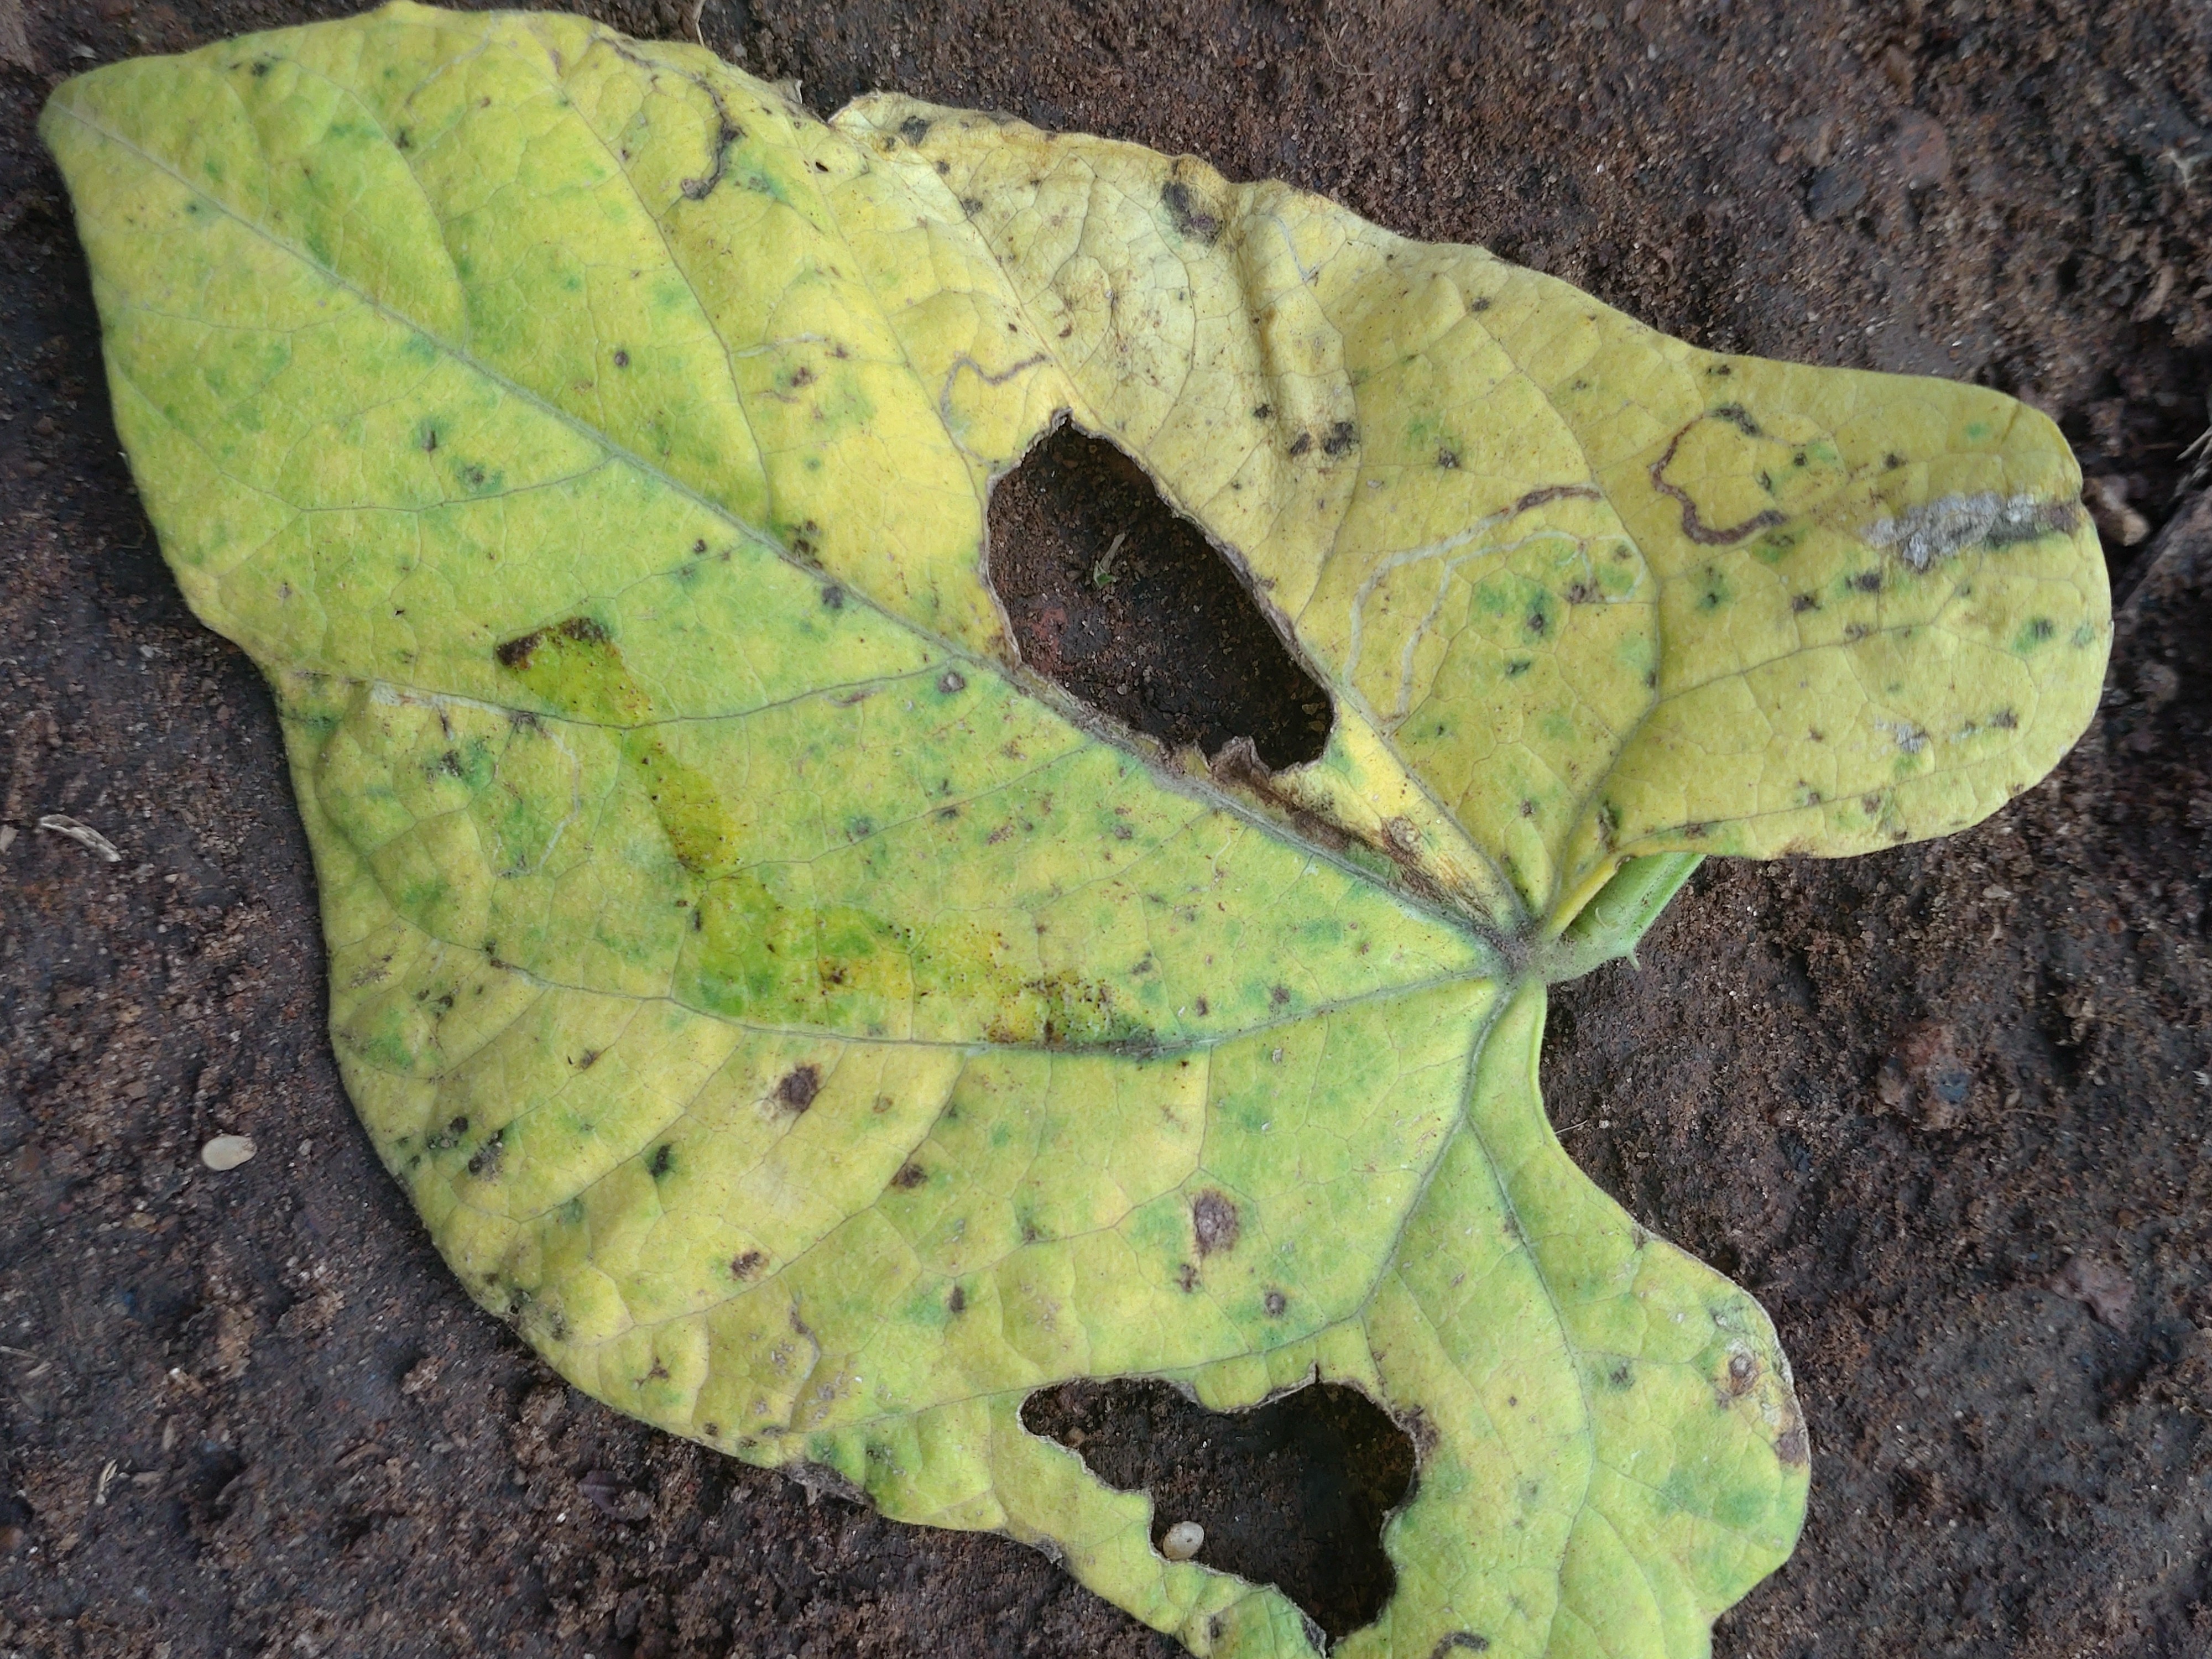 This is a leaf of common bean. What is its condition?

rust
